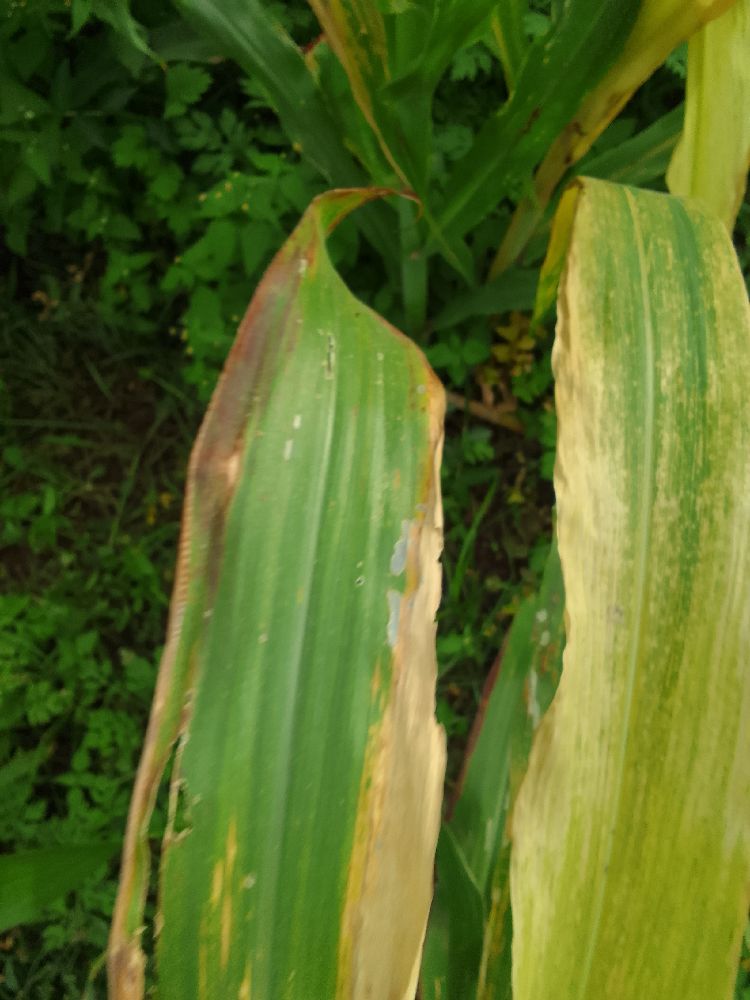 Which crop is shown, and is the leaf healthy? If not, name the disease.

maize, maize lethal necrosis
